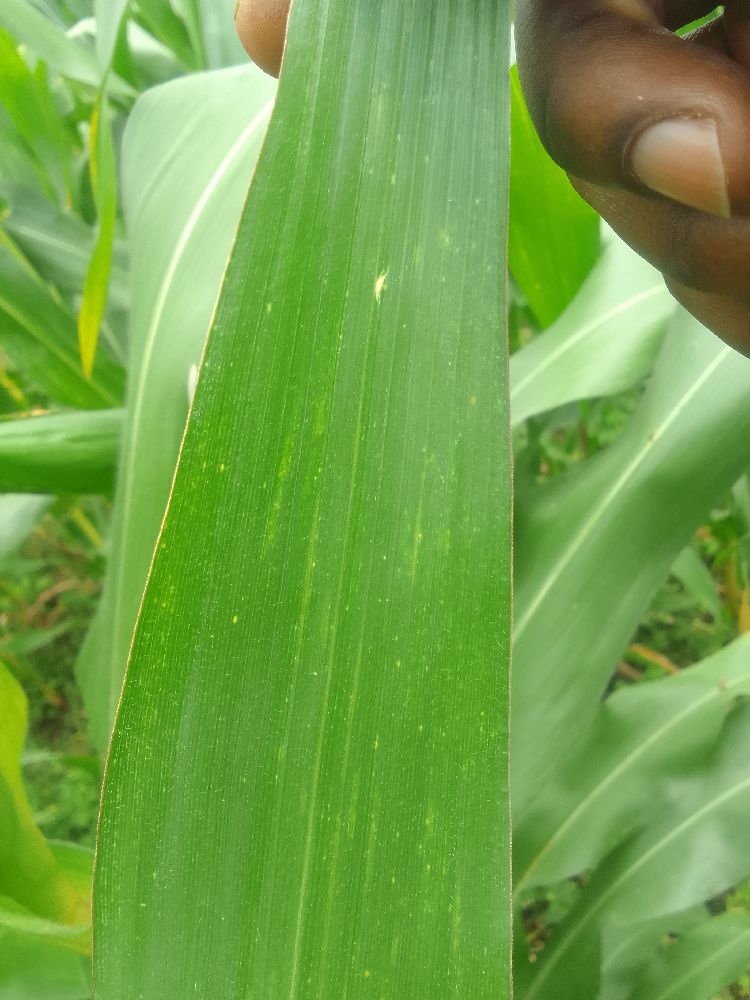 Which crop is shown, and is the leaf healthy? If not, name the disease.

maize, healthy
